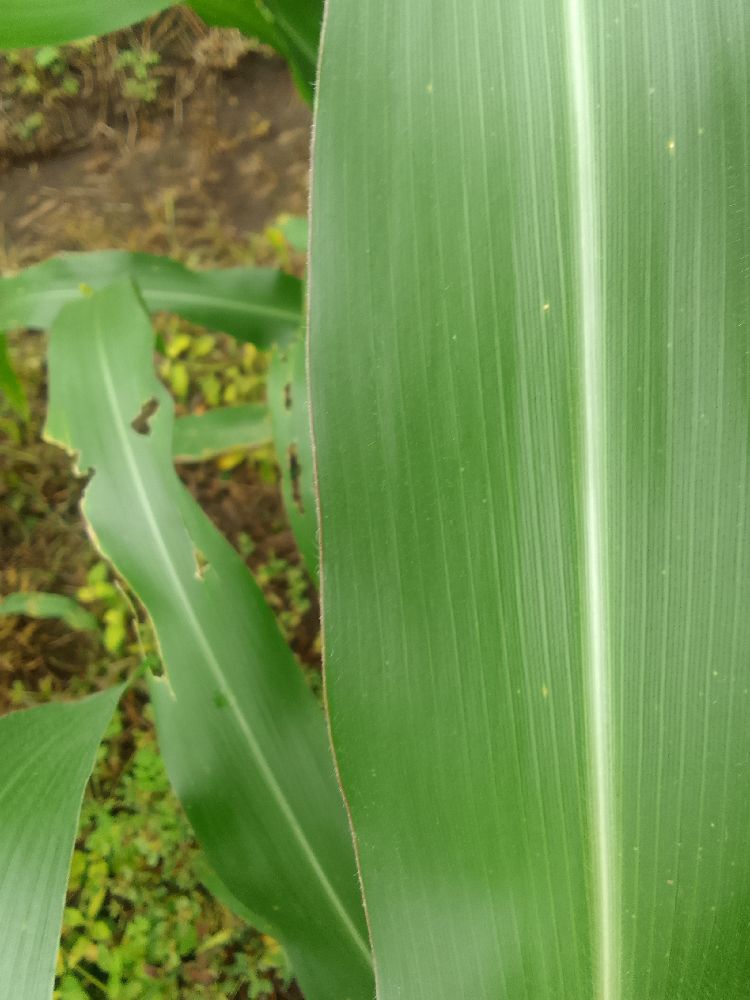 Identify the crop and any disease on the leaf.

maize, healthy
